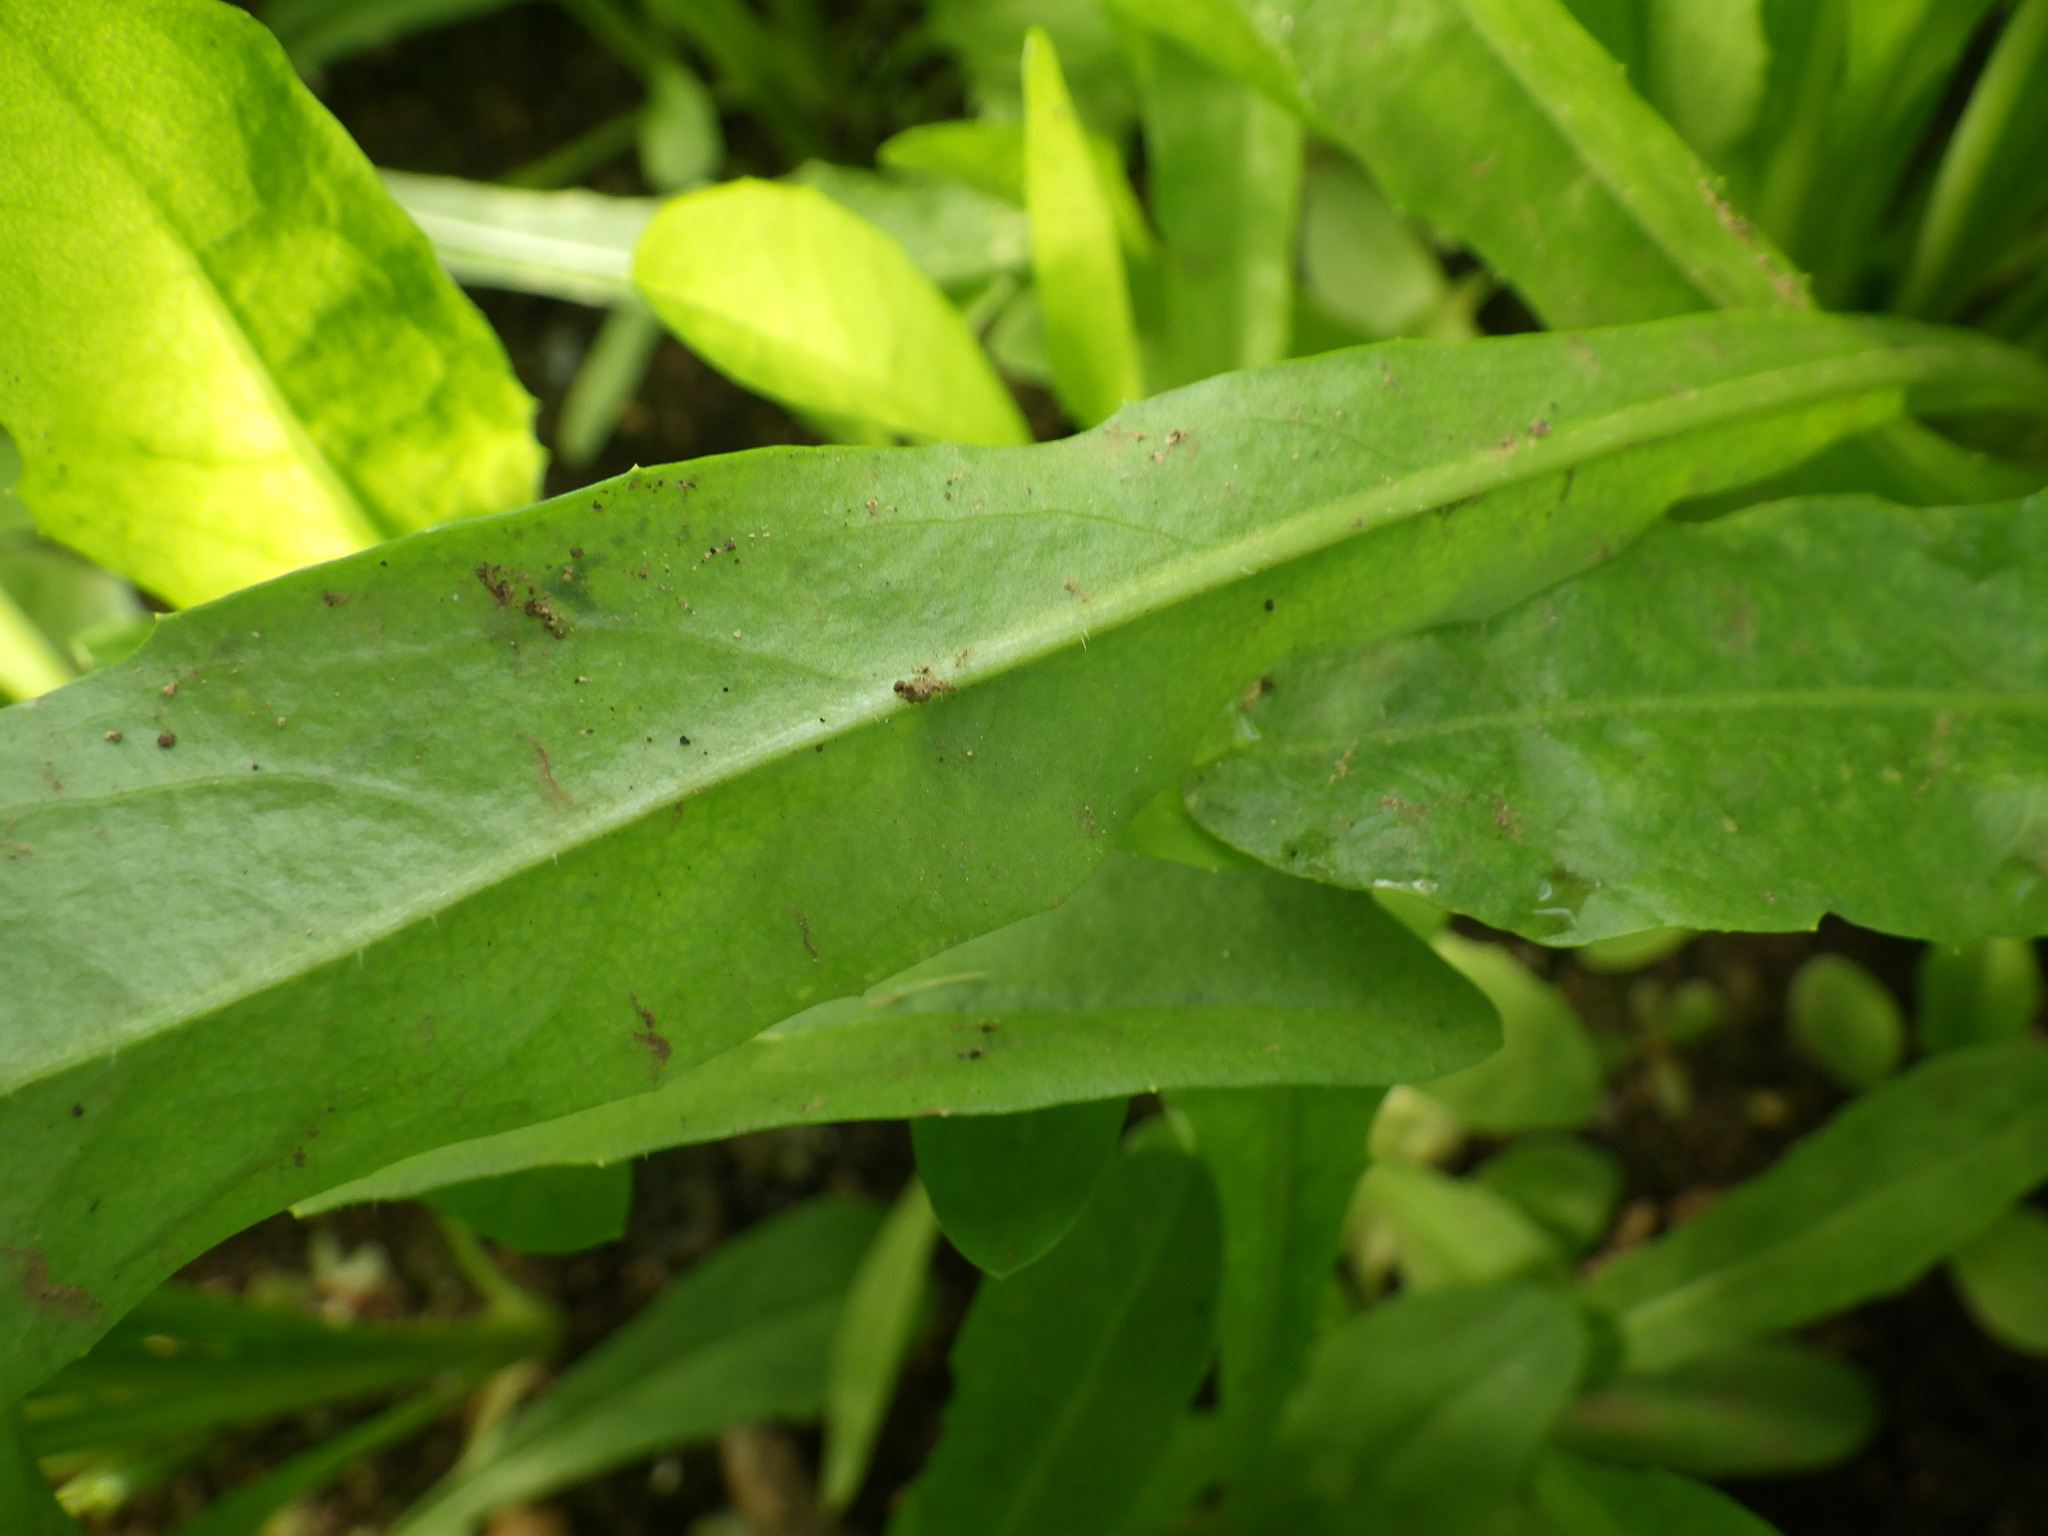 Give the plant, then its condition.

chicory, healthy
